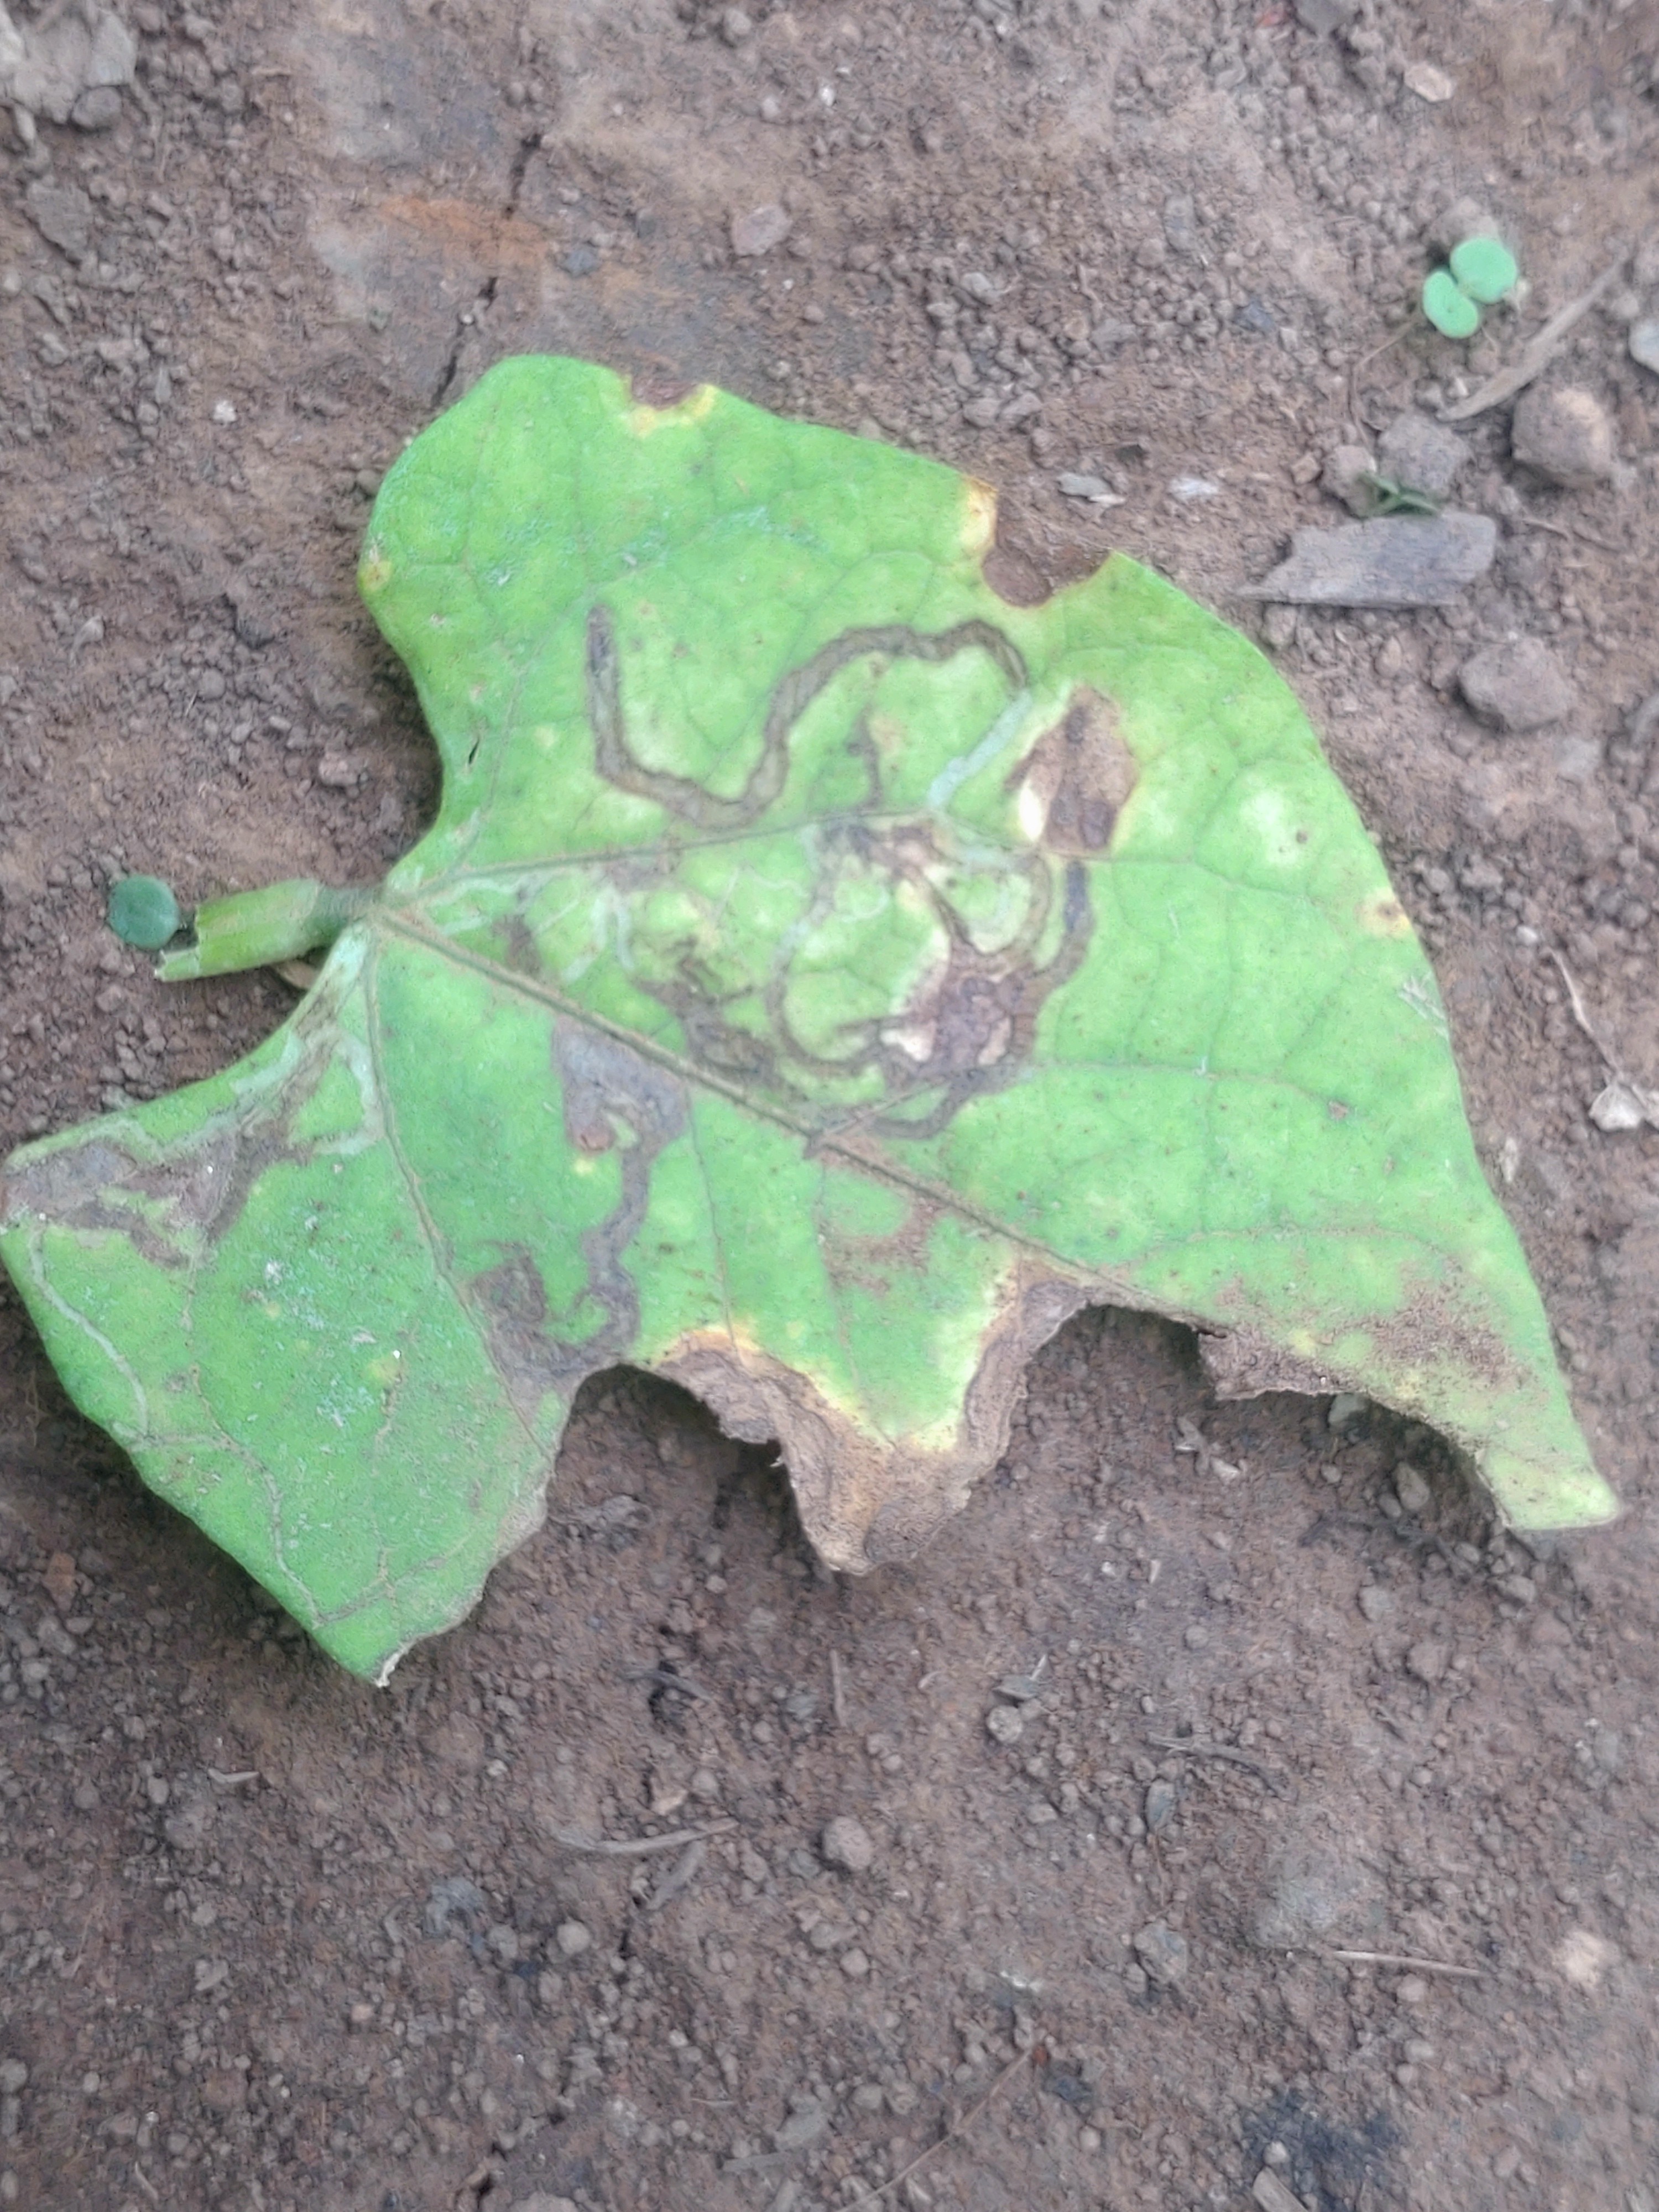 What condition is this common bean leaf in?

anthracnose
